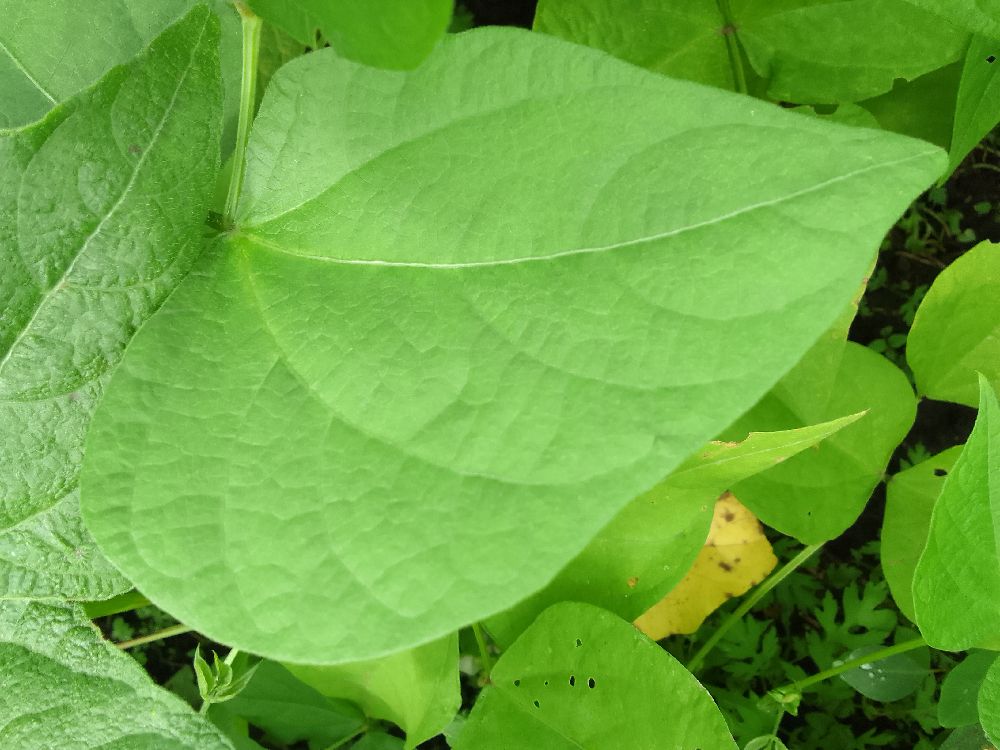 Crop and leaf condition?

common bean, healthy
